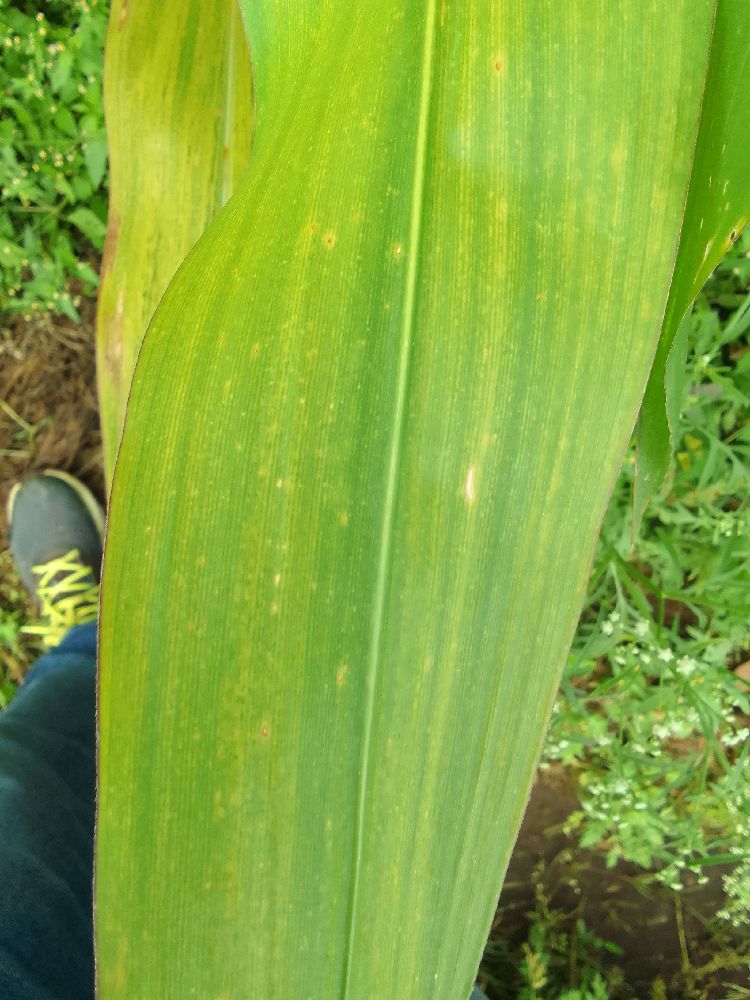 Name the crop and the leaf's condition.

maize, maize lethal necrosis
